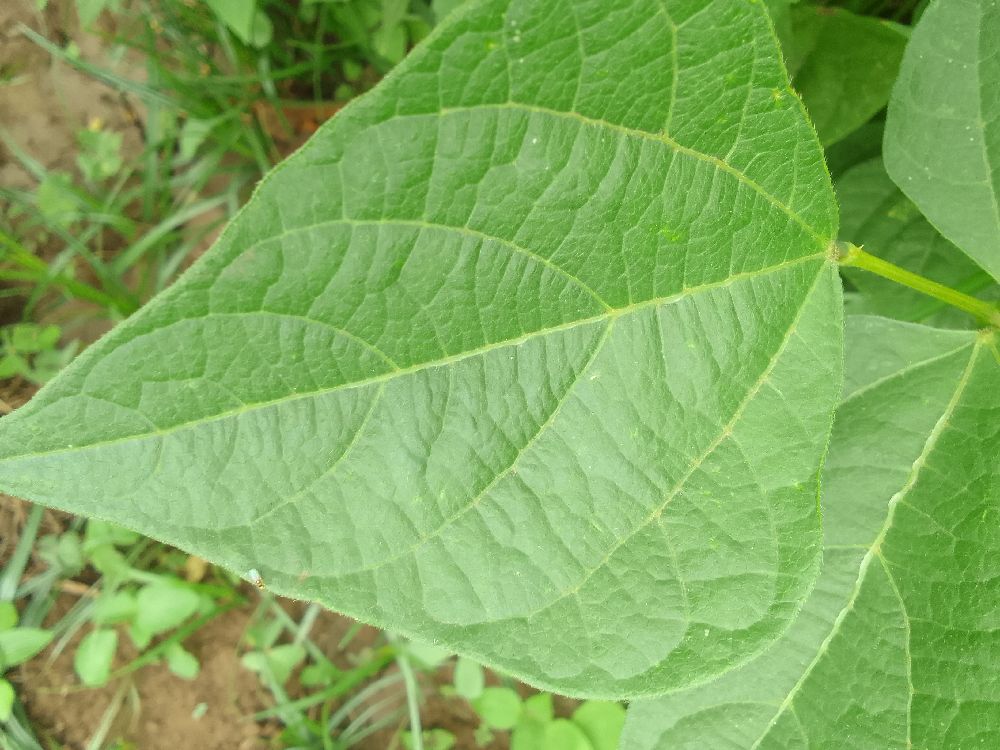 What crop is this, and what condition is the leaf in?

common bean, healthy
